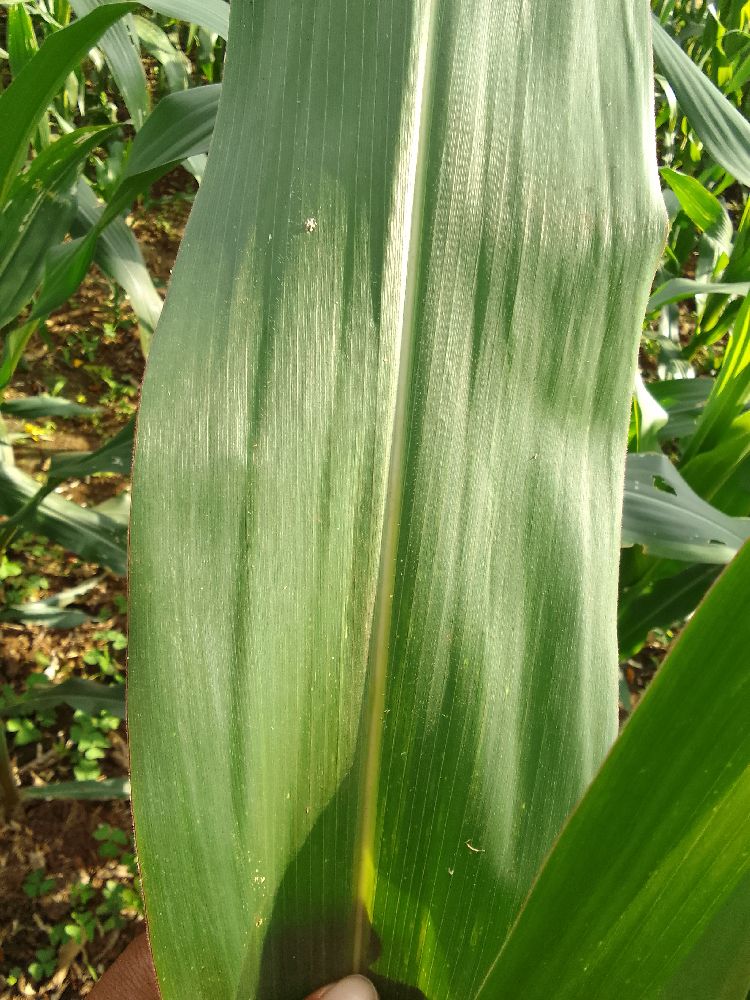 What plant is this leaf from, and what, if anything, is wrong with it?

maize, healthy
